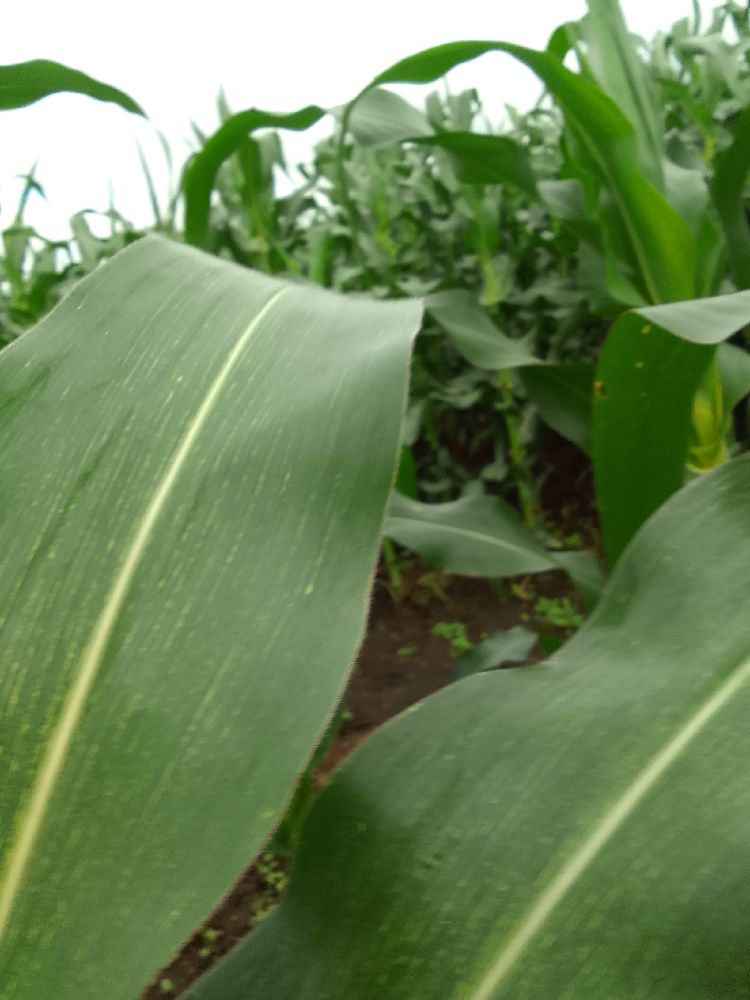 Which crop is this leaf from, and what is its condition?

maize, maize streak virus
